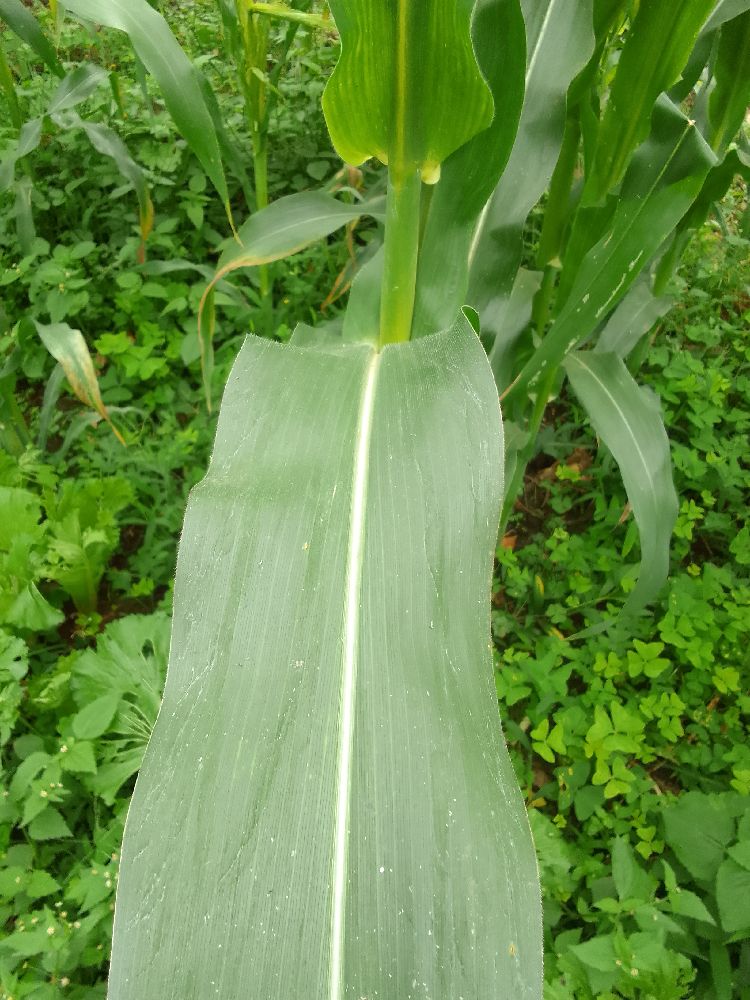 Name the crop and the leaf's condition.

maize, healthy
